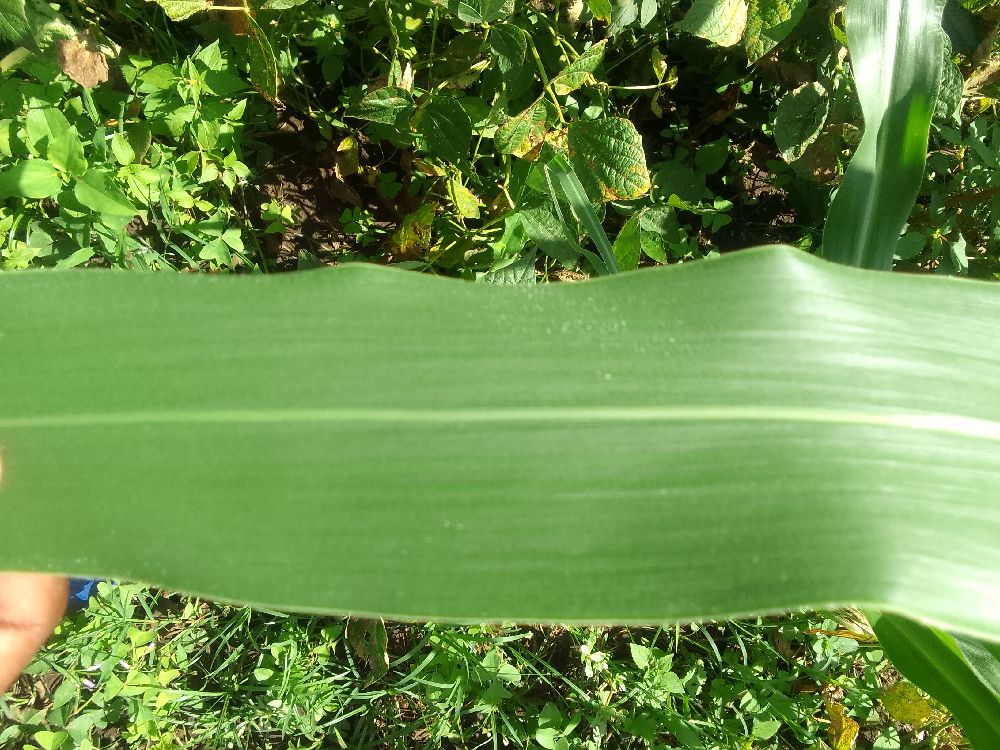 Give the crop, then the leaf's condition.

maize, healthy
